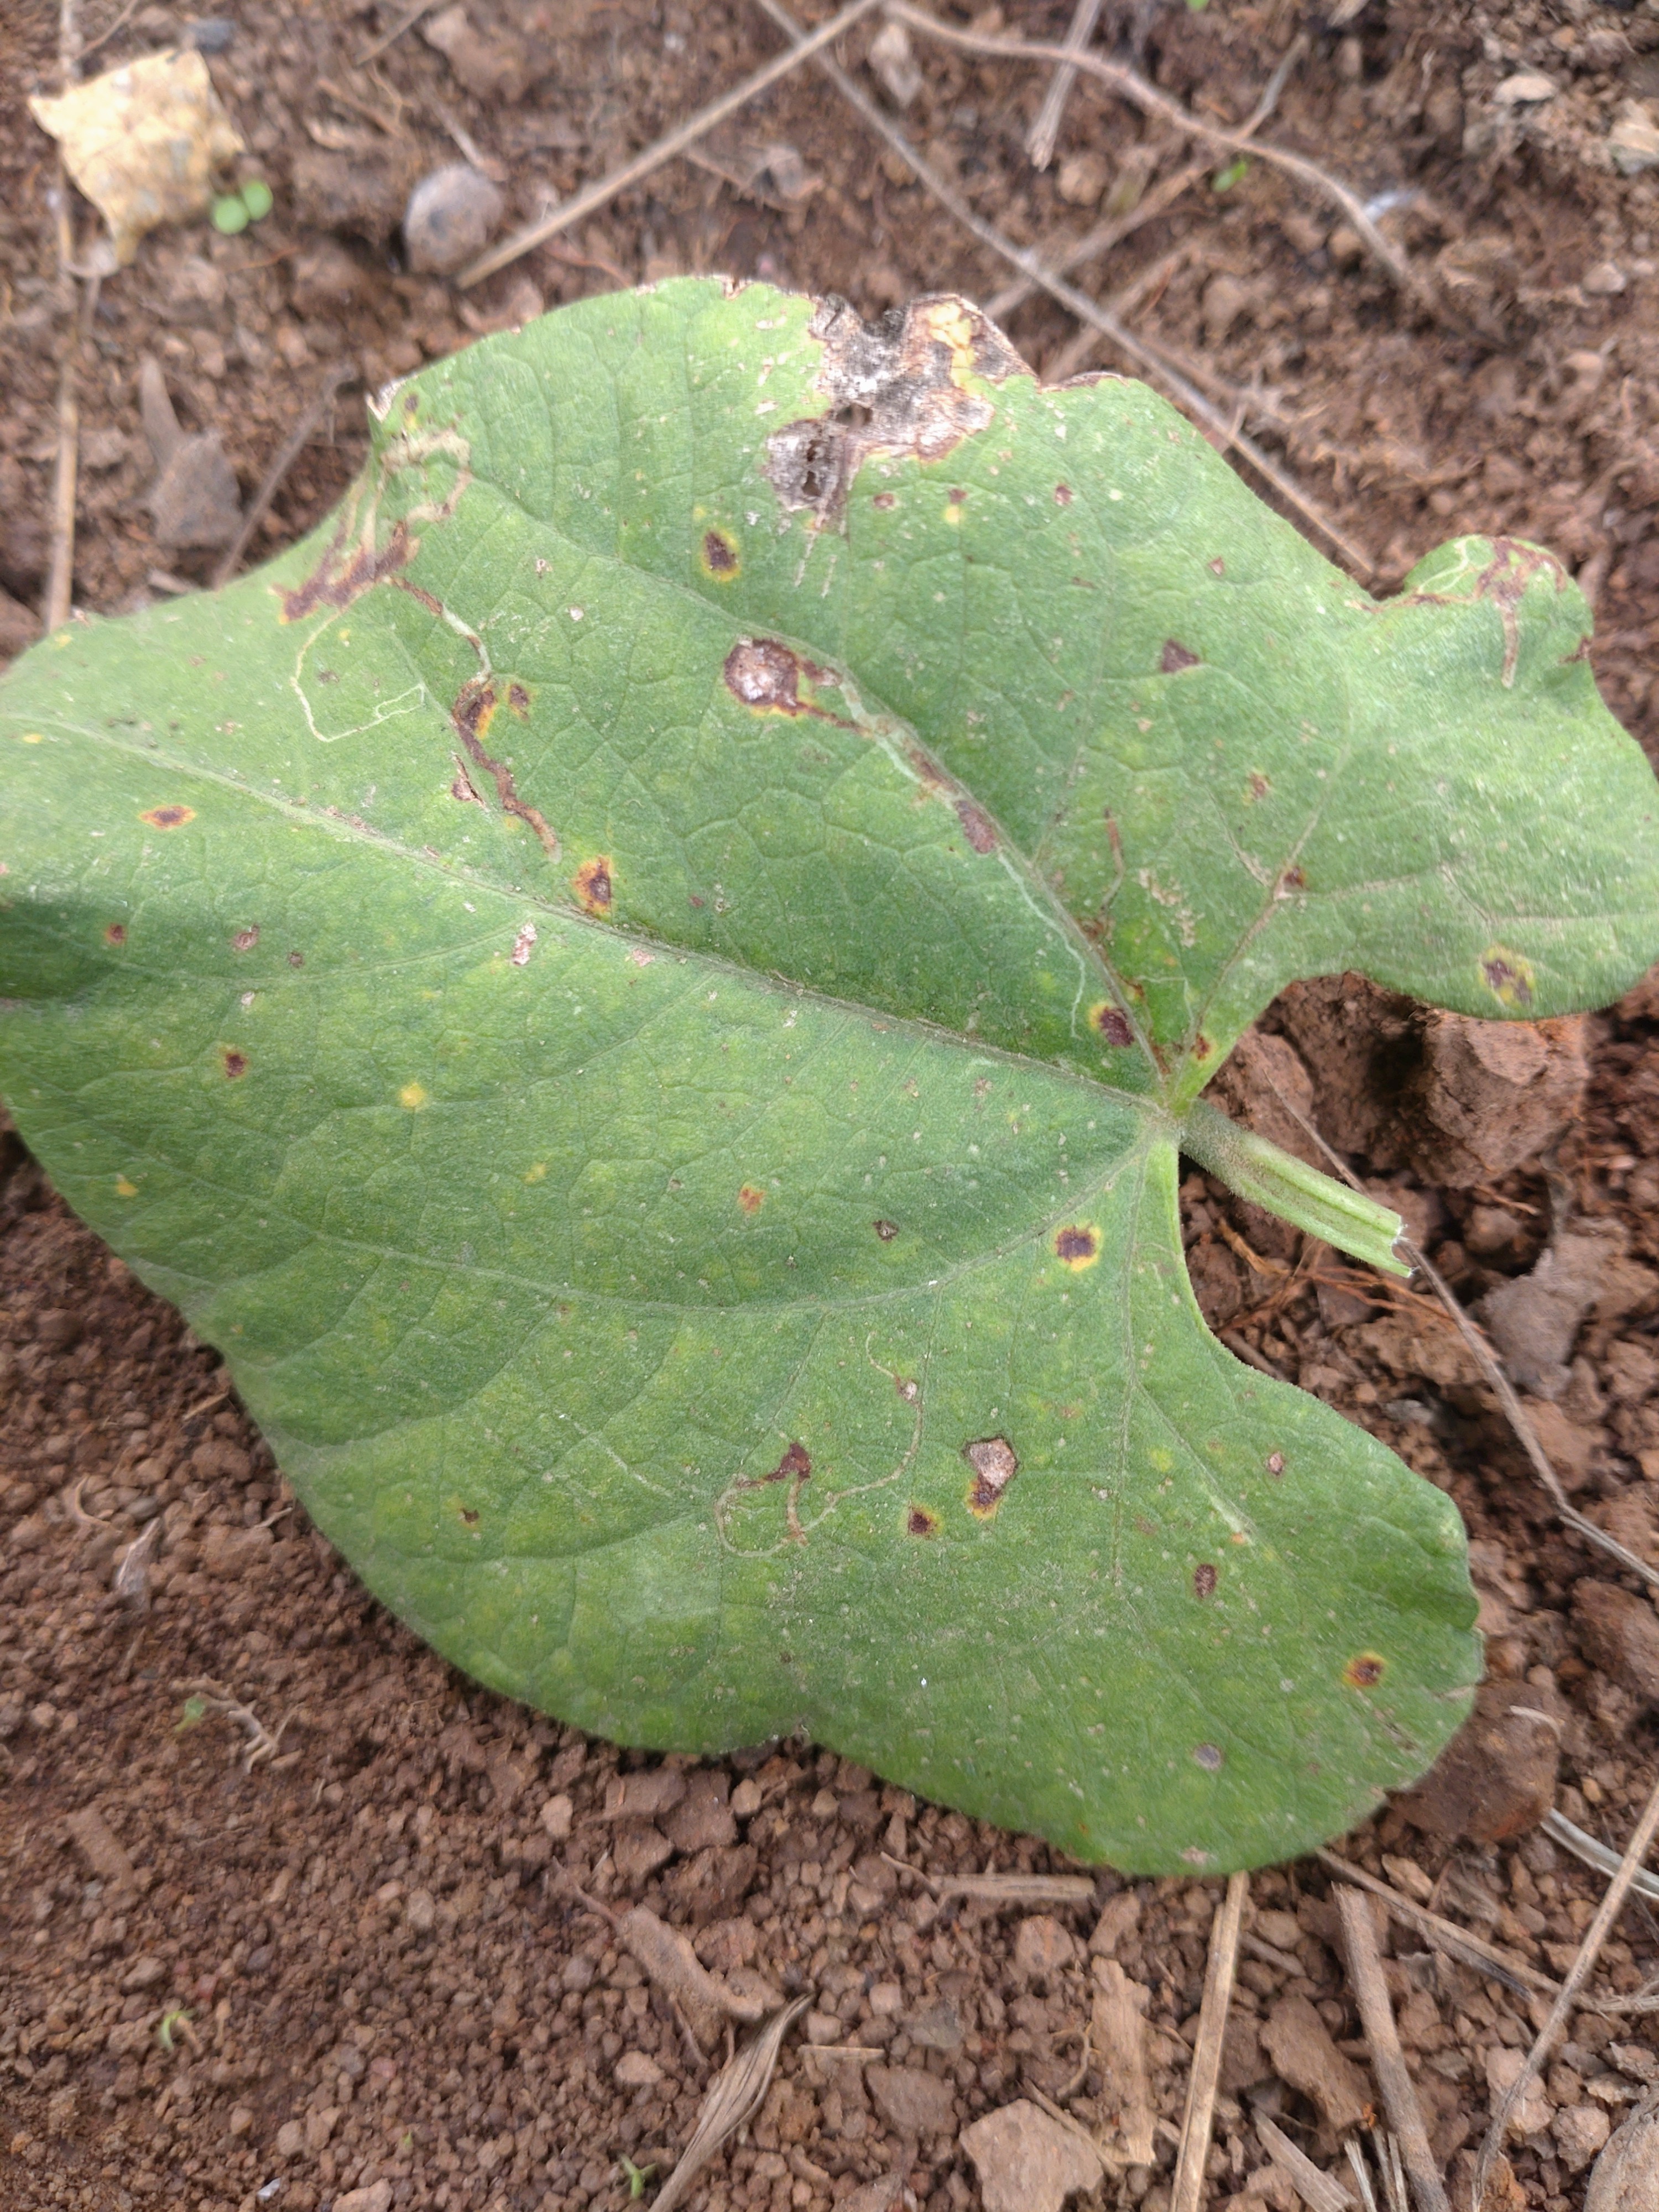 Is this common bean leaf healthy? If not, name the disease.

rust
